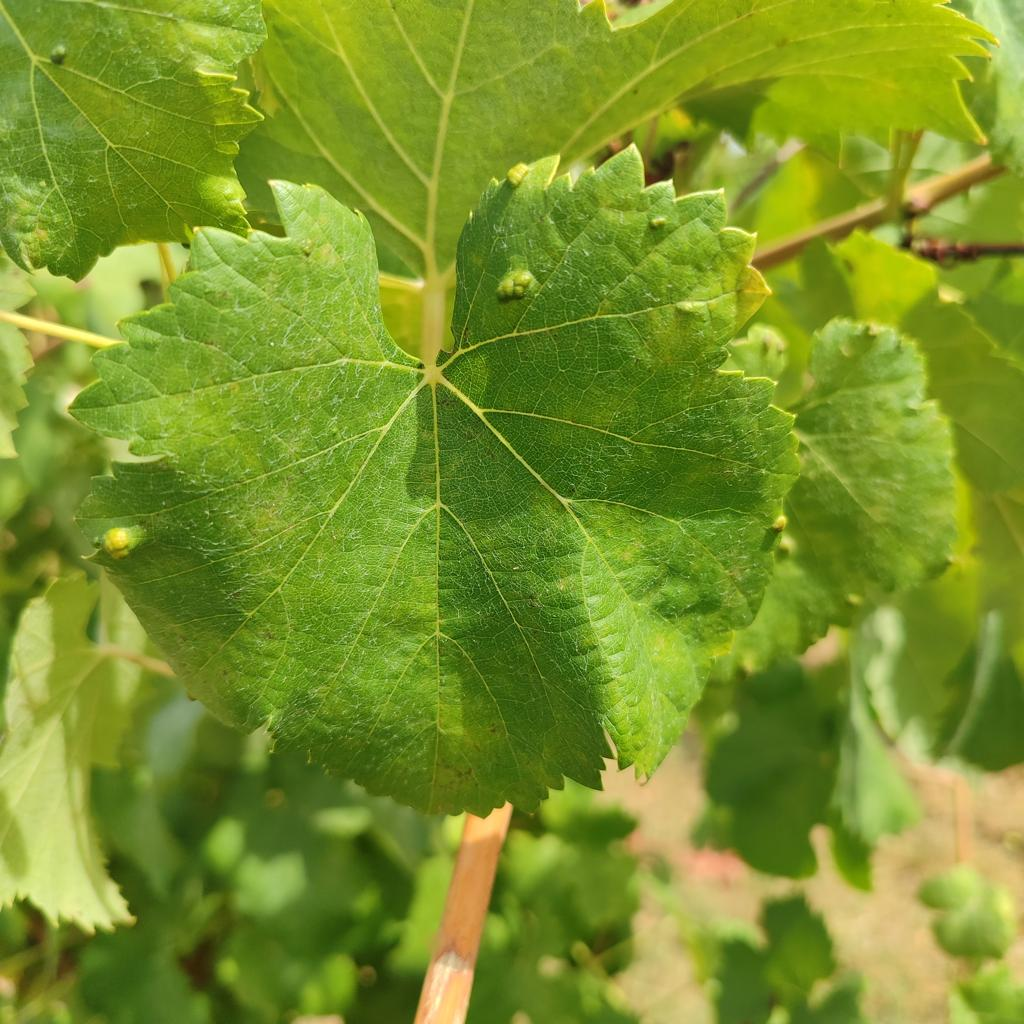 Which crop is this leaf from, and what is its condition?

grapevine, erineum mite
